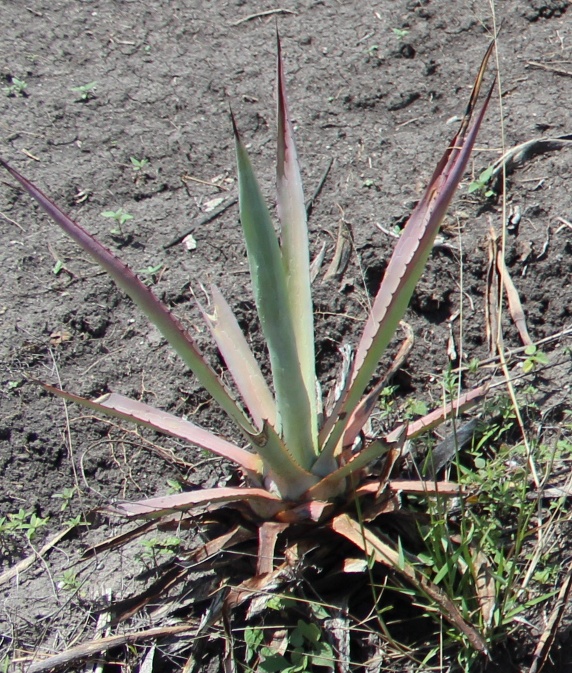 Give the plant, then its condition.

agave, sick
